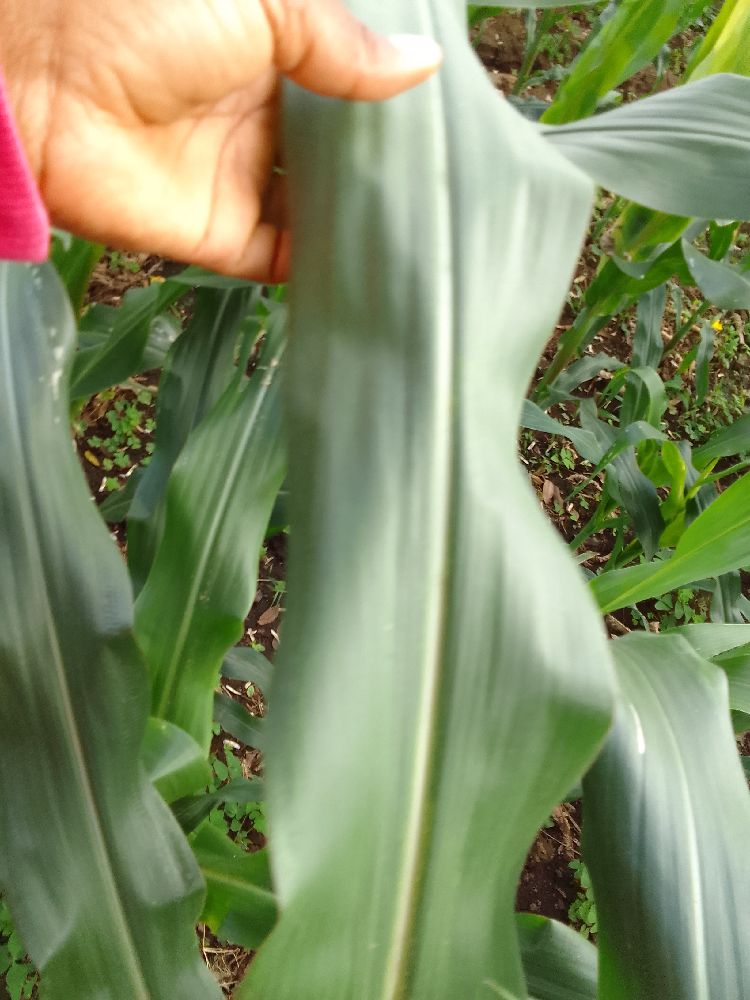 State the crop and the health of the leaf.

maize, healthy
